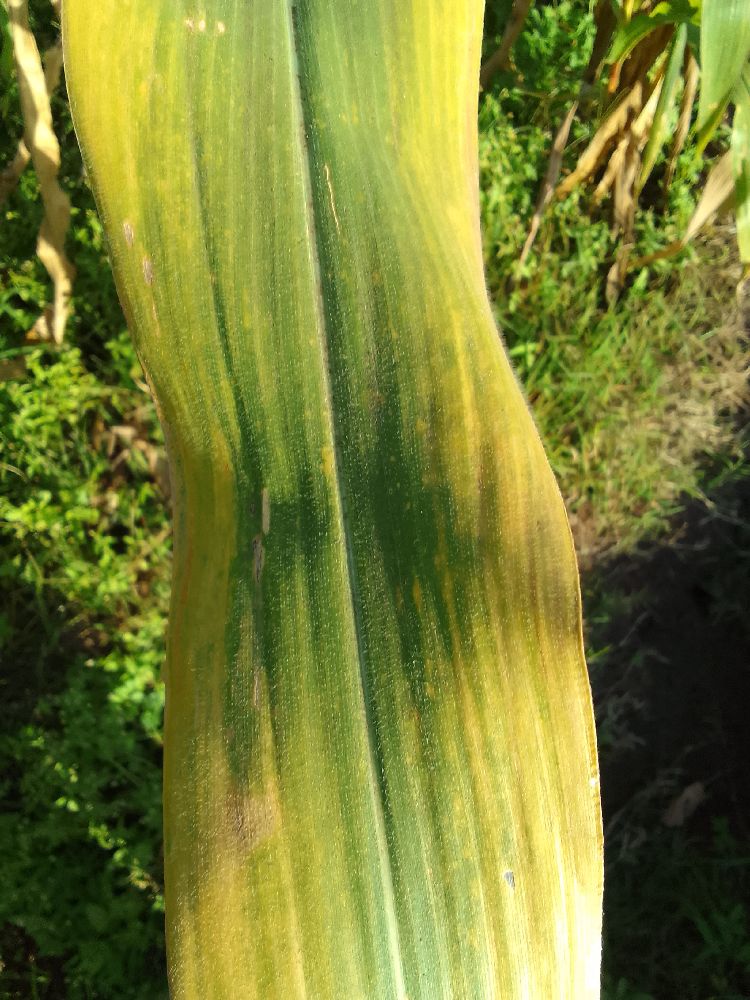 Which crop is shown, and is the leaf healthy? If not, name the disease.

maize, maize lethal necrosis
